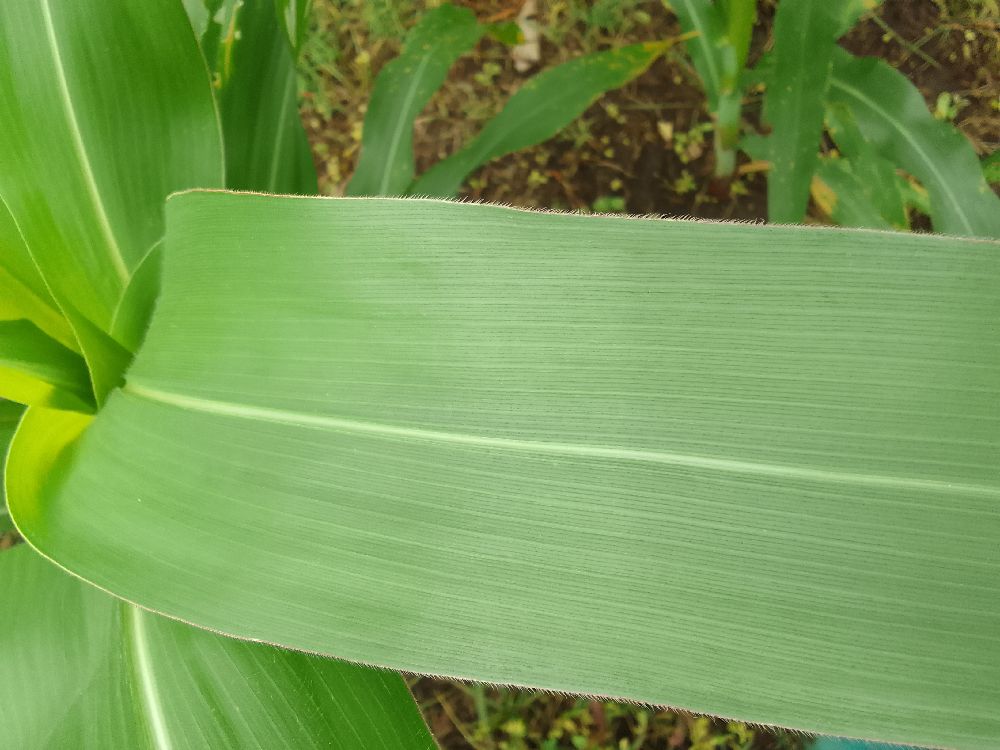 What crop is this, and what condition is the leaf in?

maize, healthy
